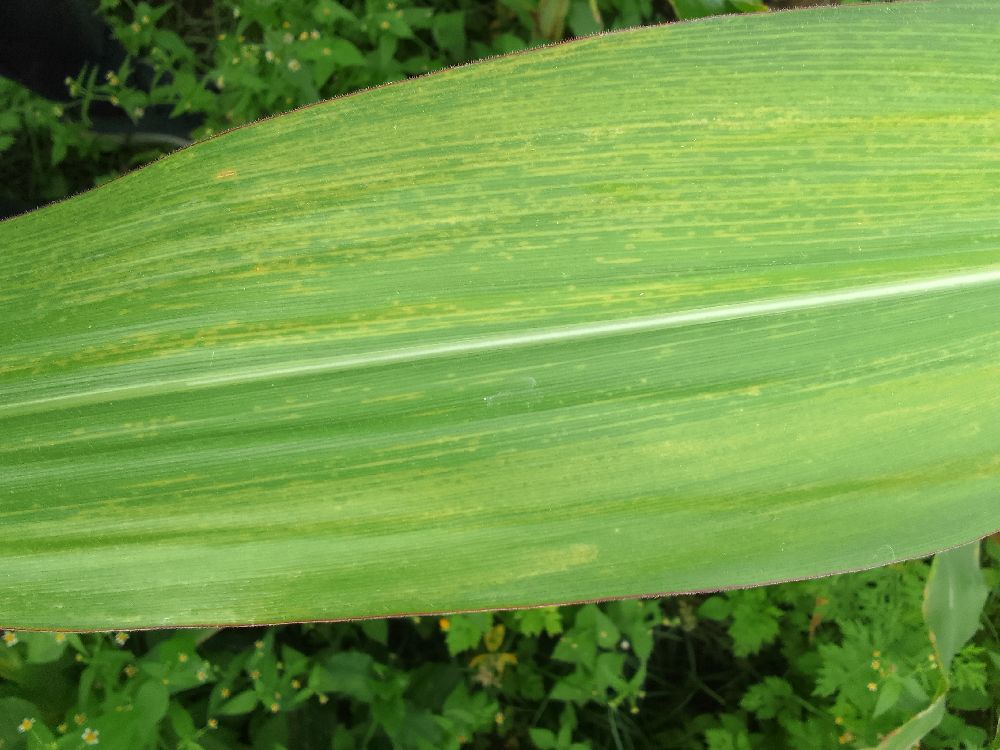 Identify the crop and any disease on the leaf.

maize, maize lethal necrosis
